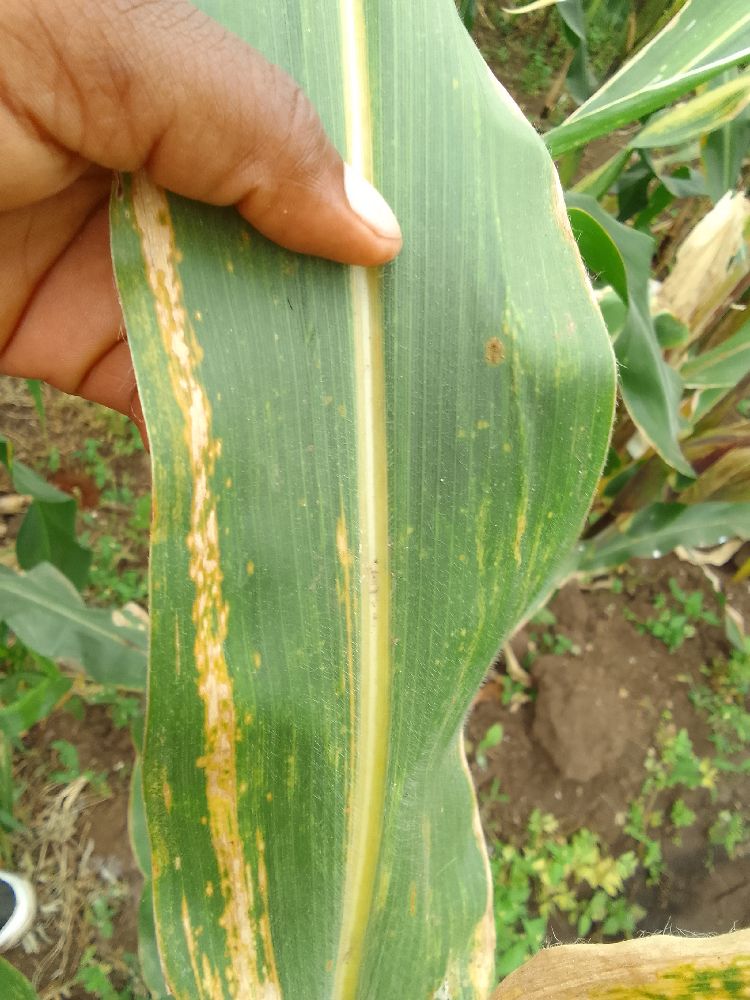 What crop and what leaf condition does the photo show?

maize, maize lethal necrosis
